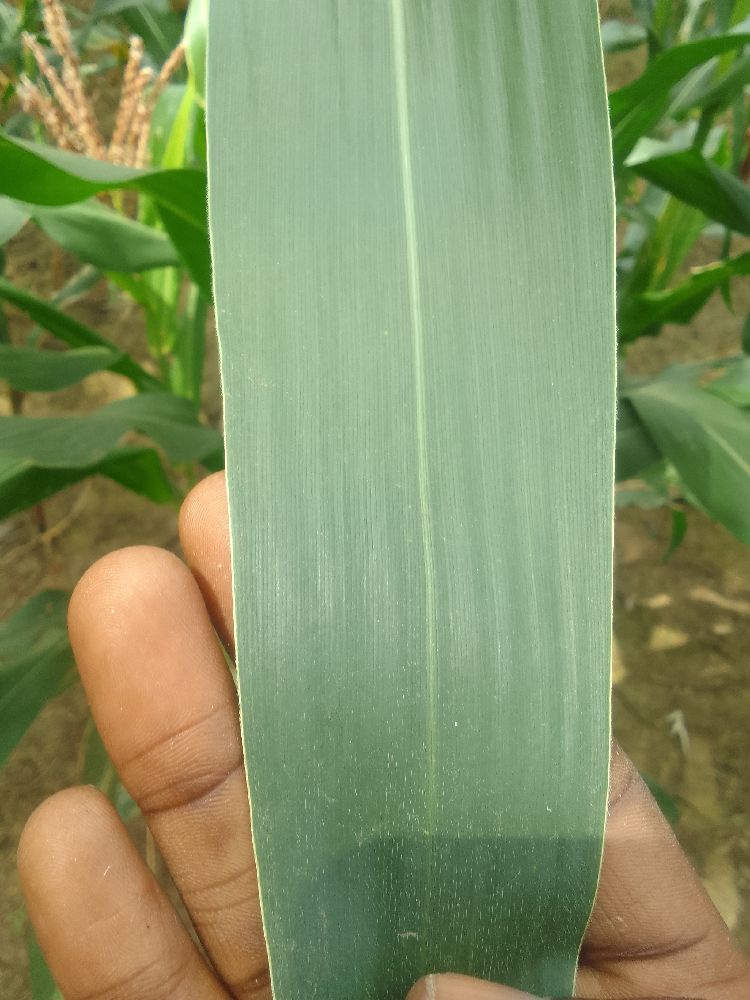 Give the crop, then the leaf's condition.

maize, healthy
